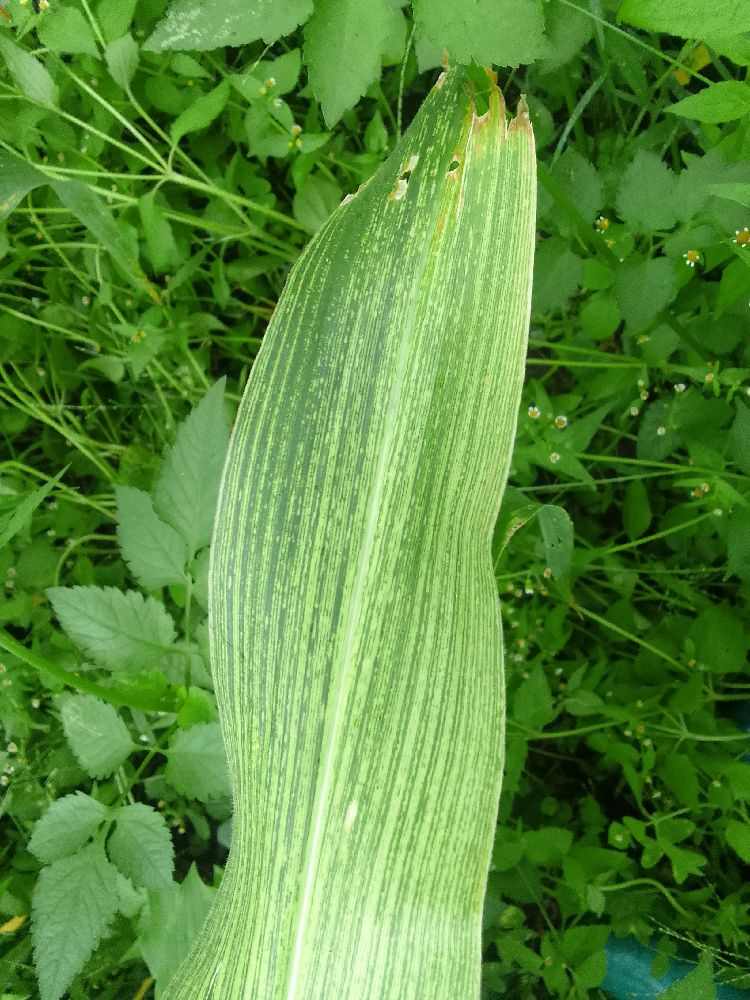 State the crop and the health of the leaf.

maize, maize streak virus
